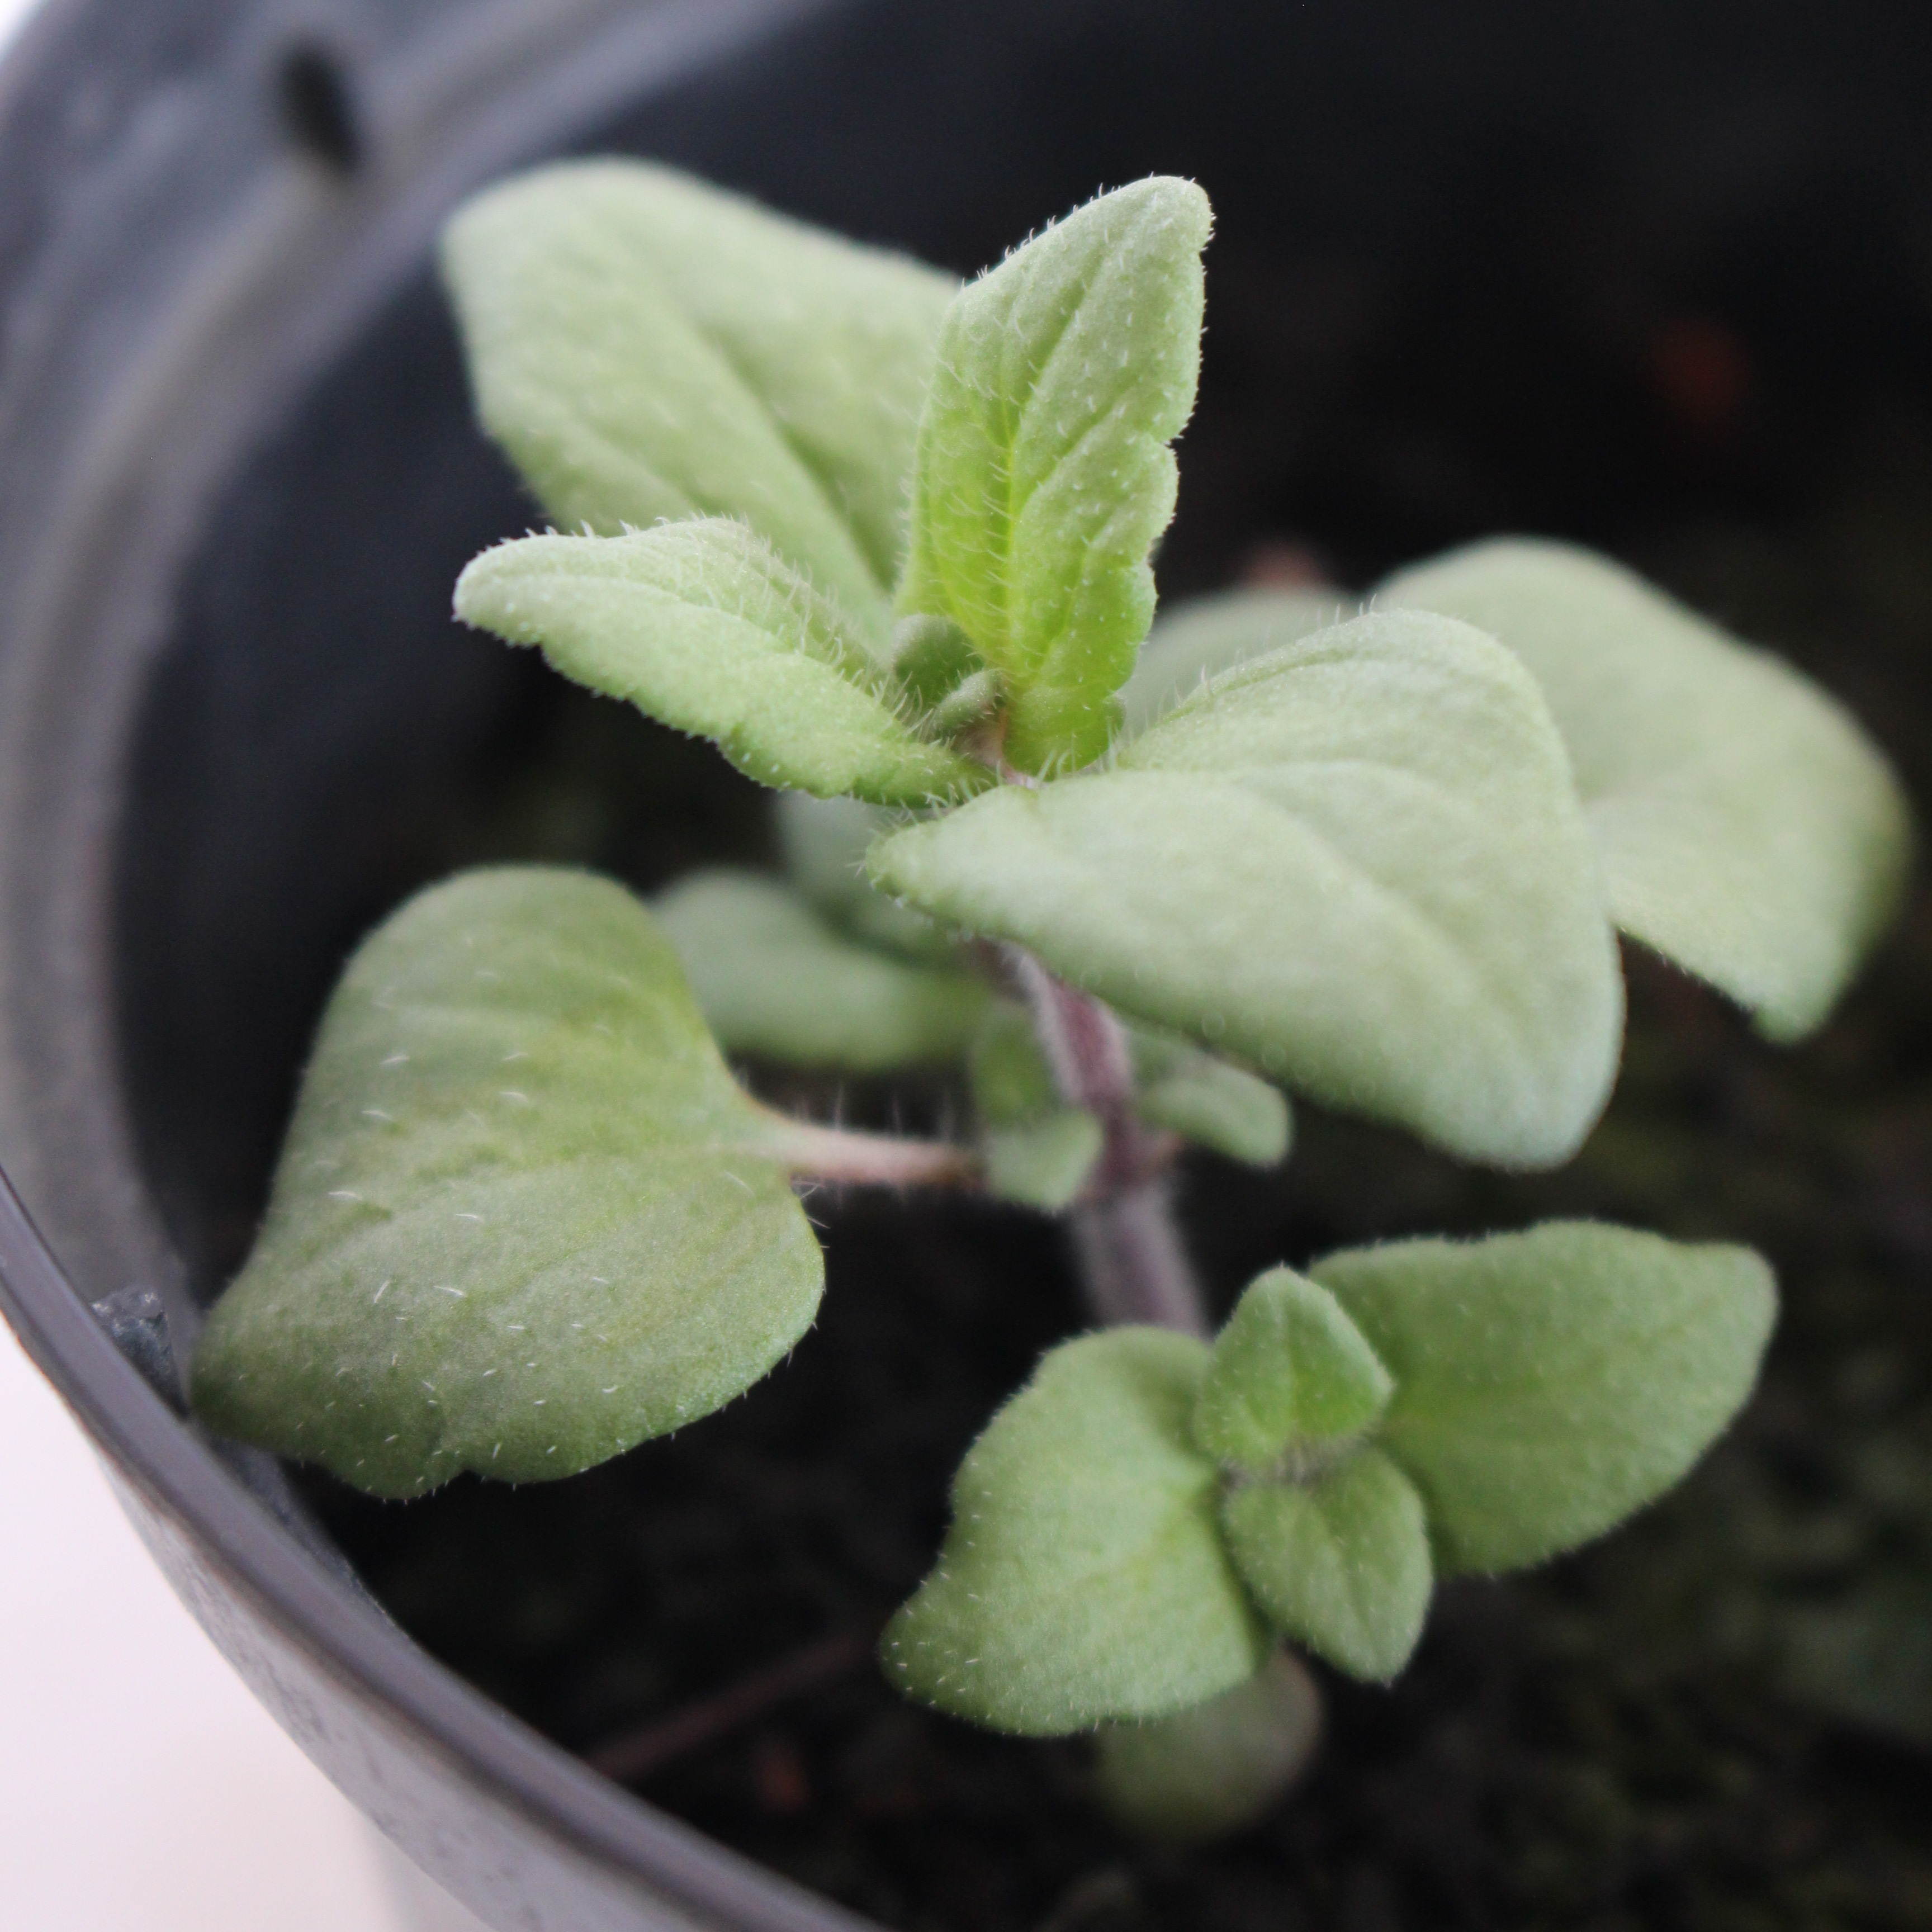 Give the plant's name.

Veronica persica
